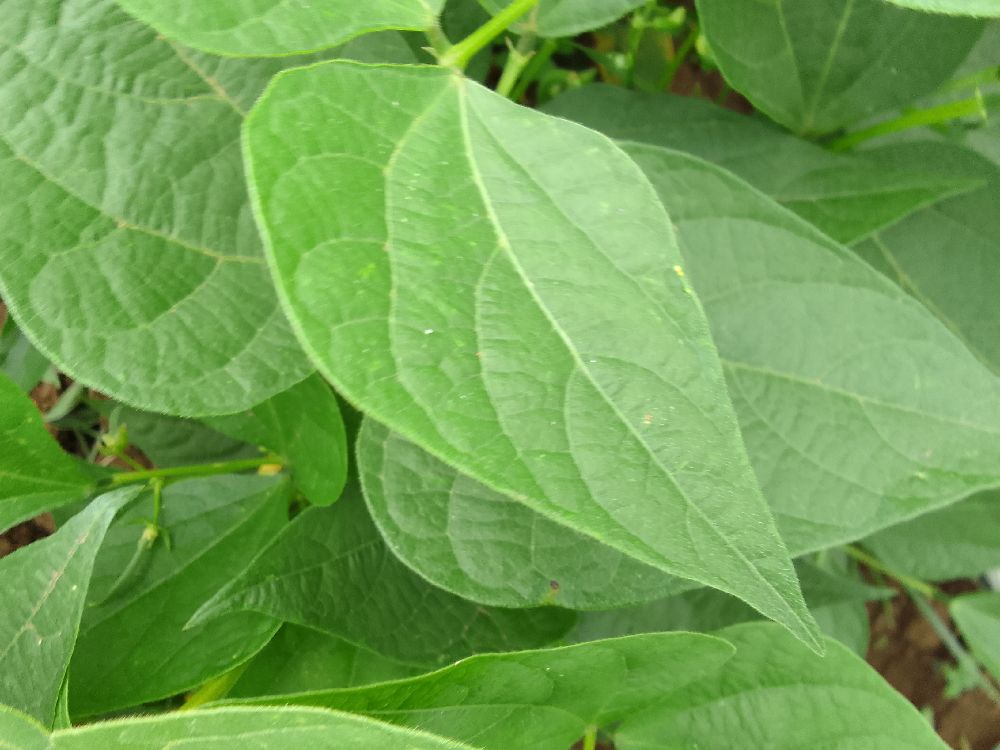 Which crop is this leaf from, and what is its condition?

common bean, healthy
